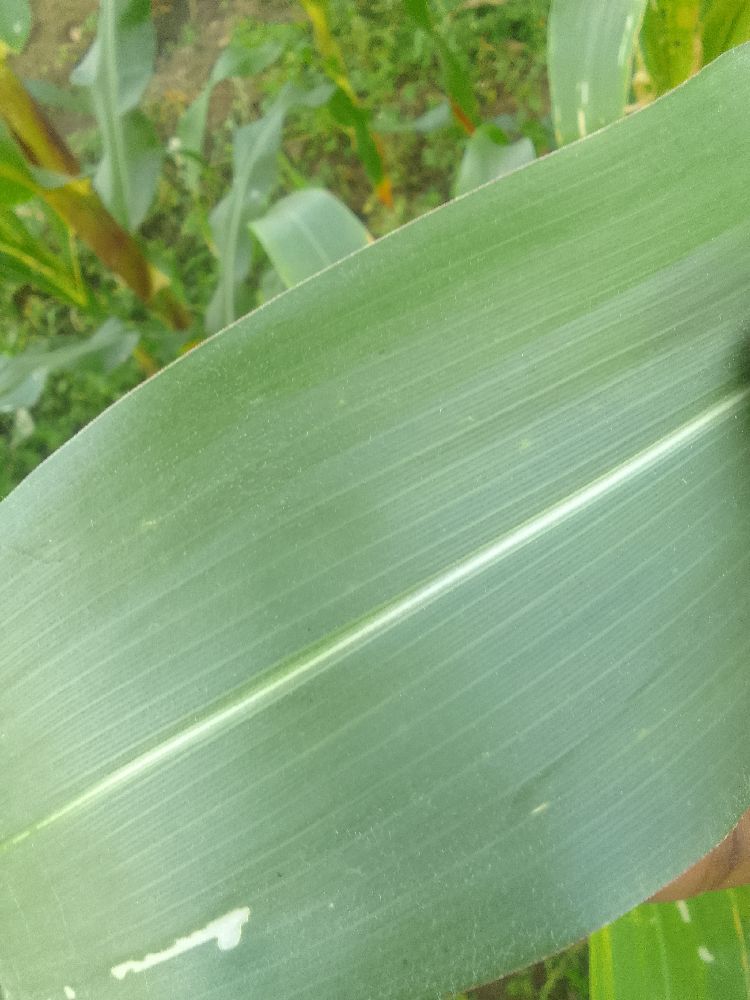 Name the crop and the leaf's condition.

maize, healthy
